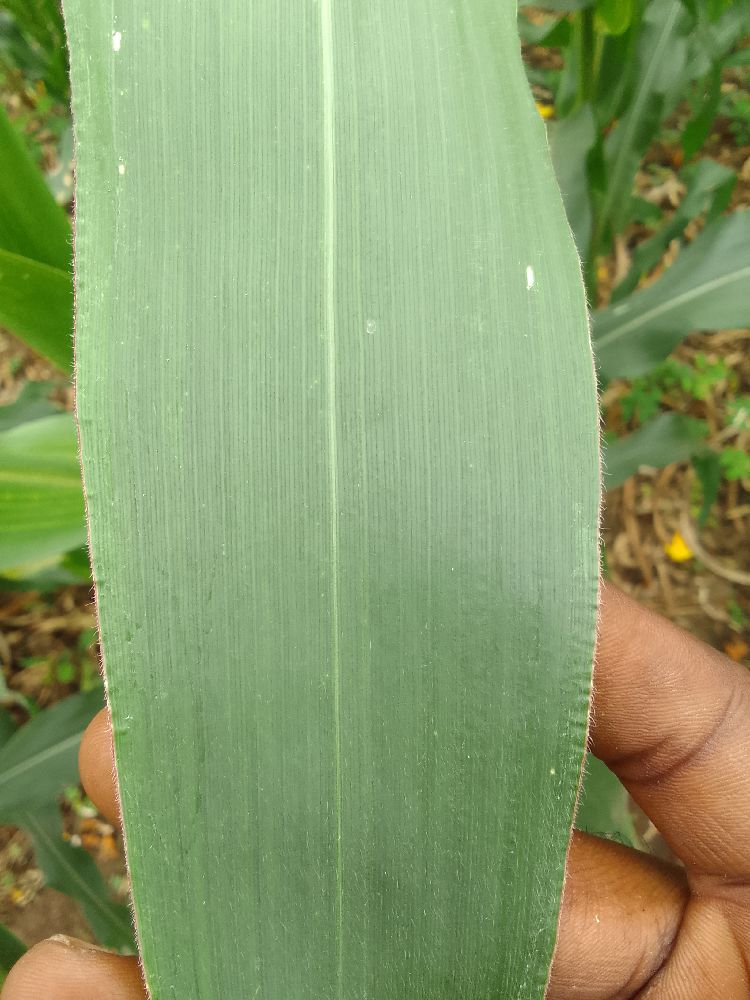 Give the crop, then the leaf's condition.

maize, healthy
